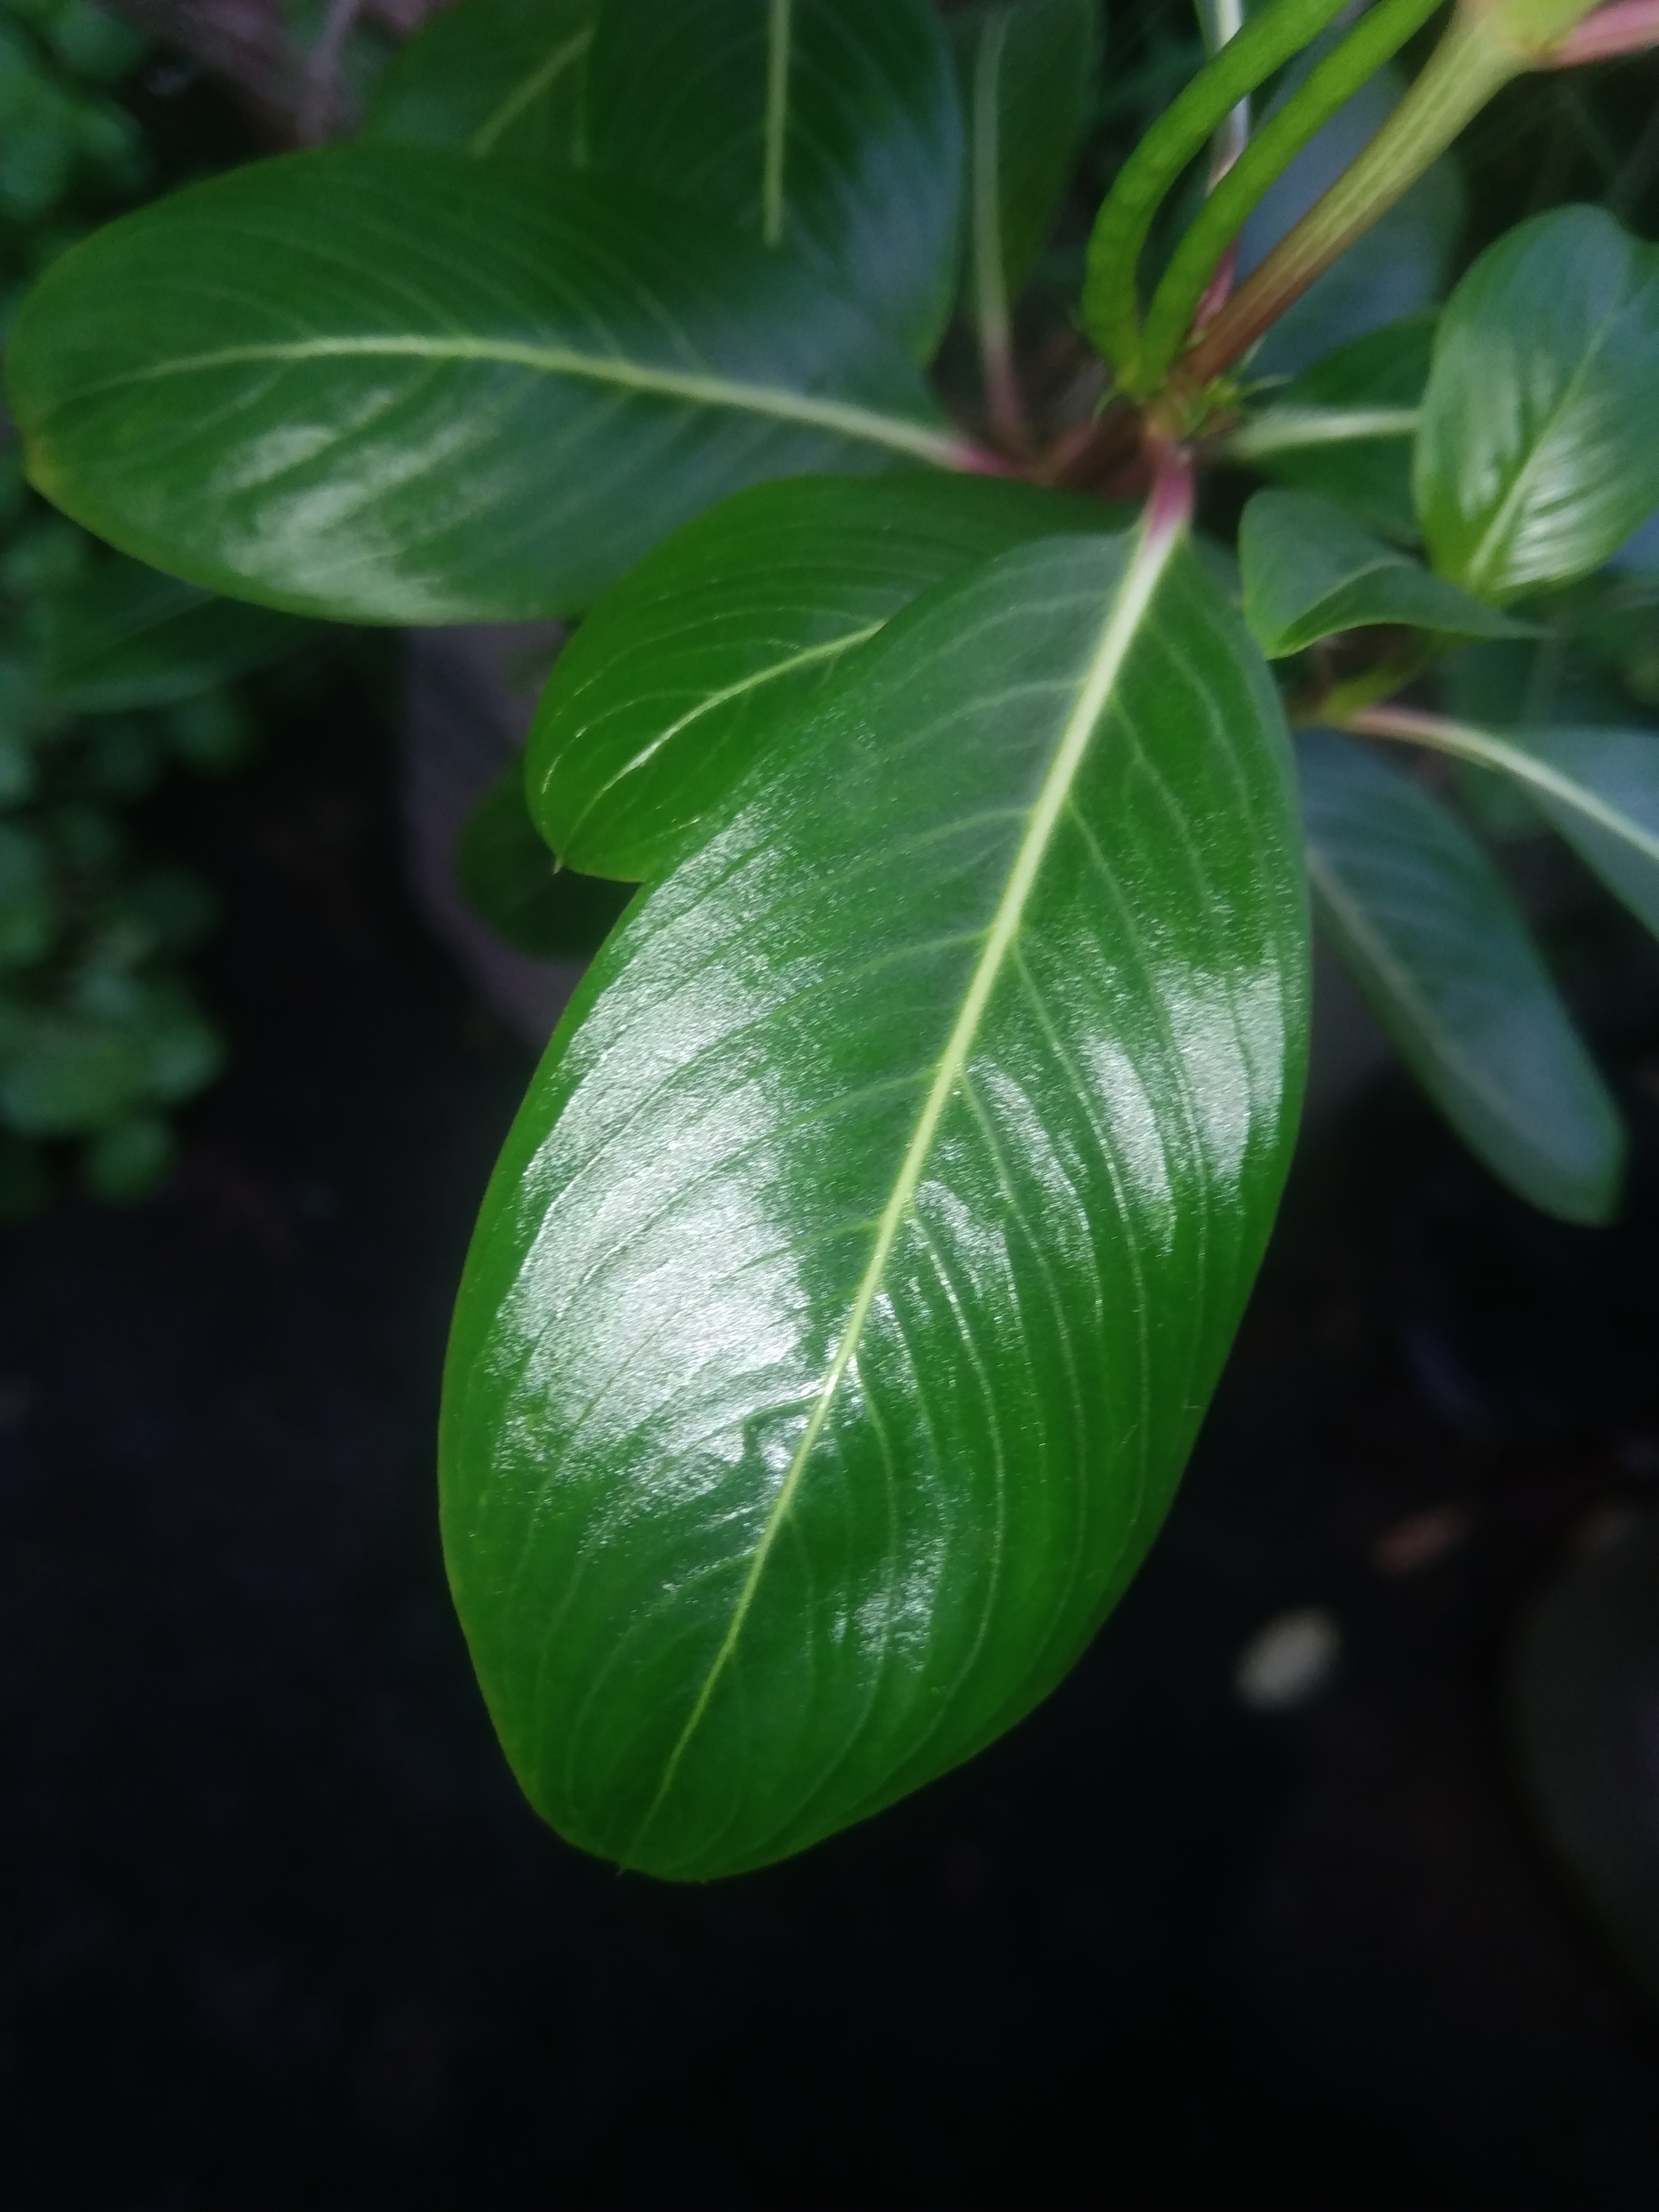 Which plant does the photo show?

rose periwinkle
